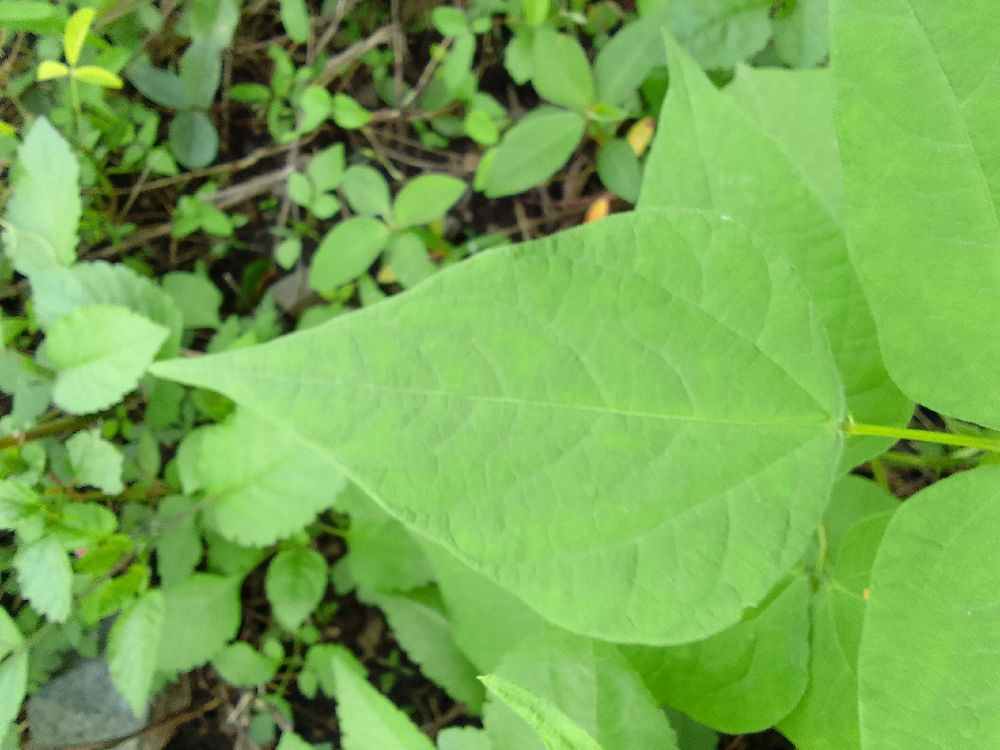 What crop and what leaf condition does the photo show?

common bean, healthy
